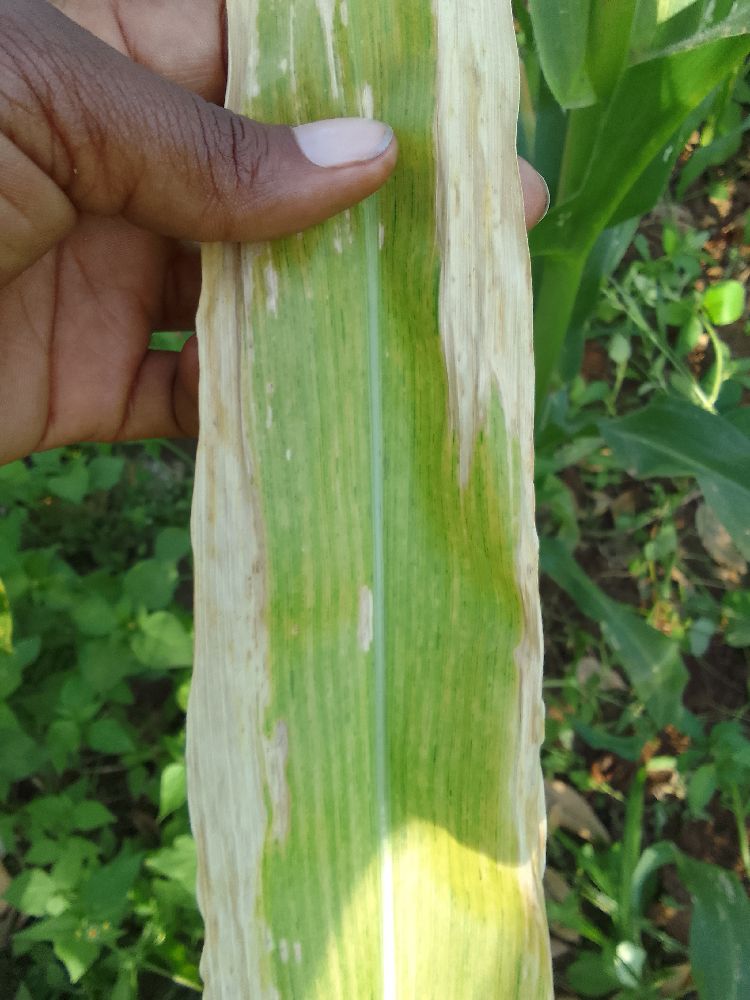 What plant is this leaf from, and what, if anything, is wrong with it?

maize, maize lethal necrosis
